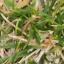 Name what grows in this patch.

grass
